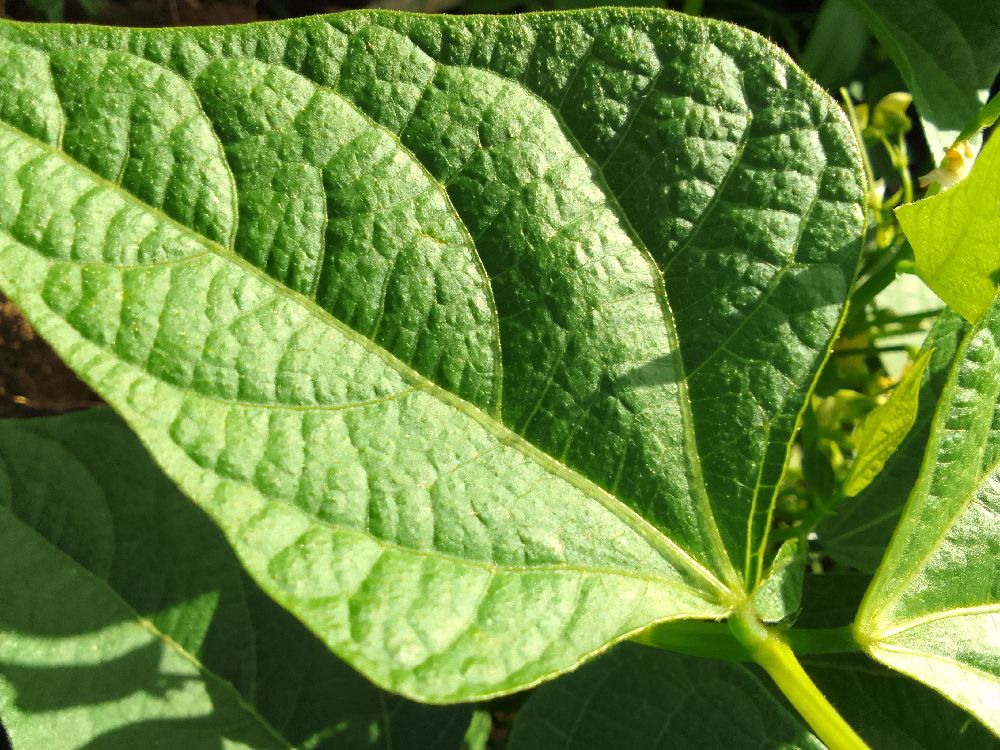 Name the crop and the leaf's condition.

common bean, healthy
